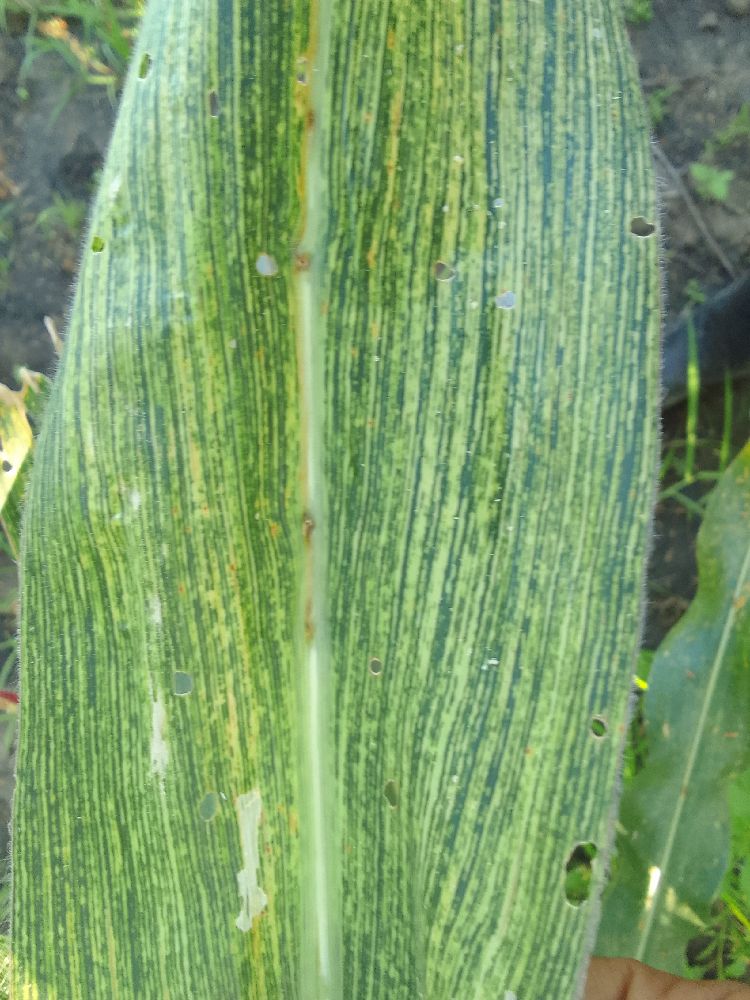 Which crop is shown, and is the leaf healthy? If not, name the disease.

maize, maize streak virus
